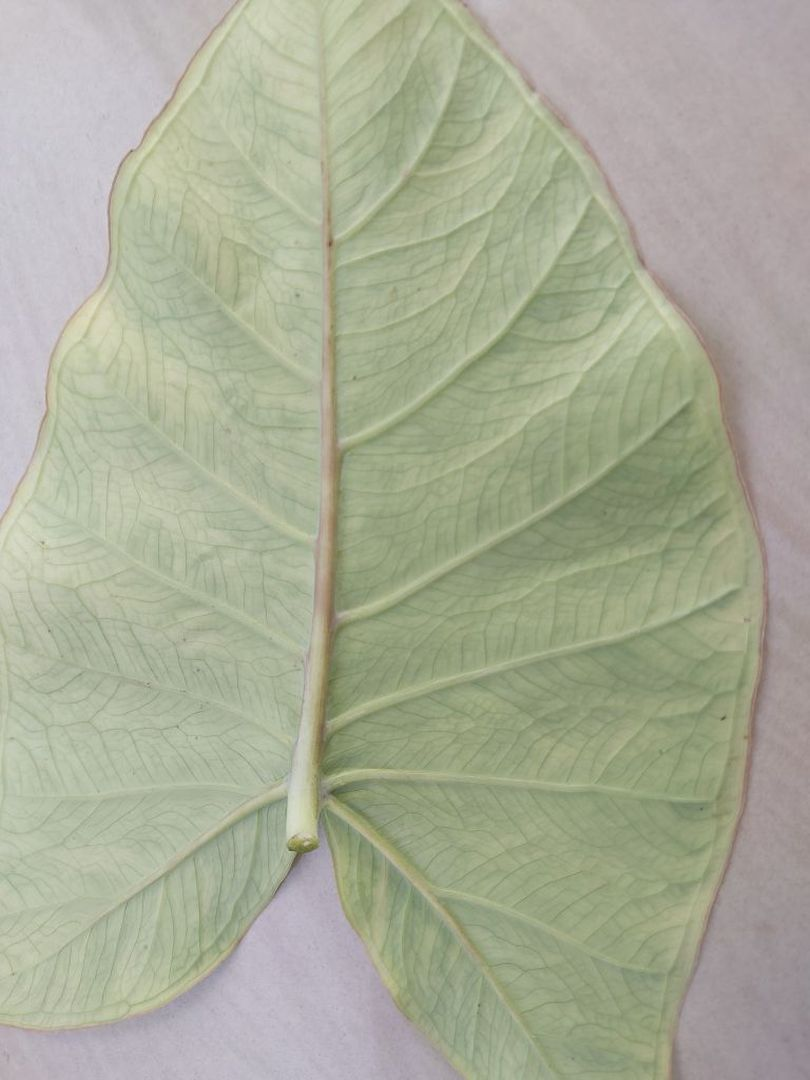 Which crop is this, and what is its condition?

taro, mosaic
